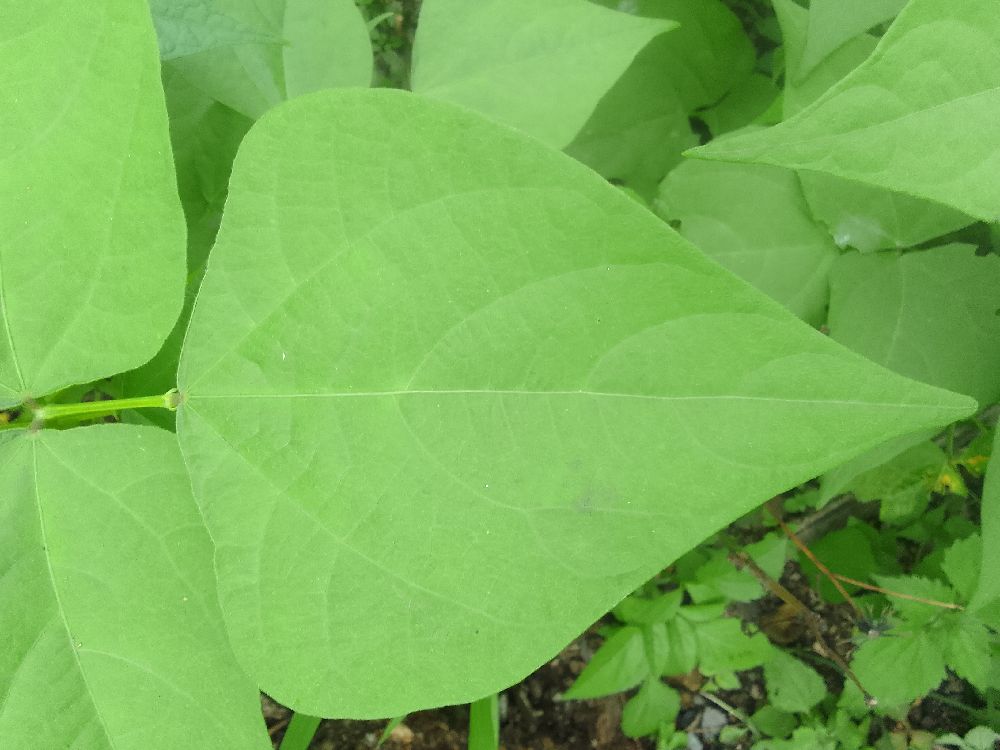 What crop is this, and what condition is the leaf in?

common bean, healthy
